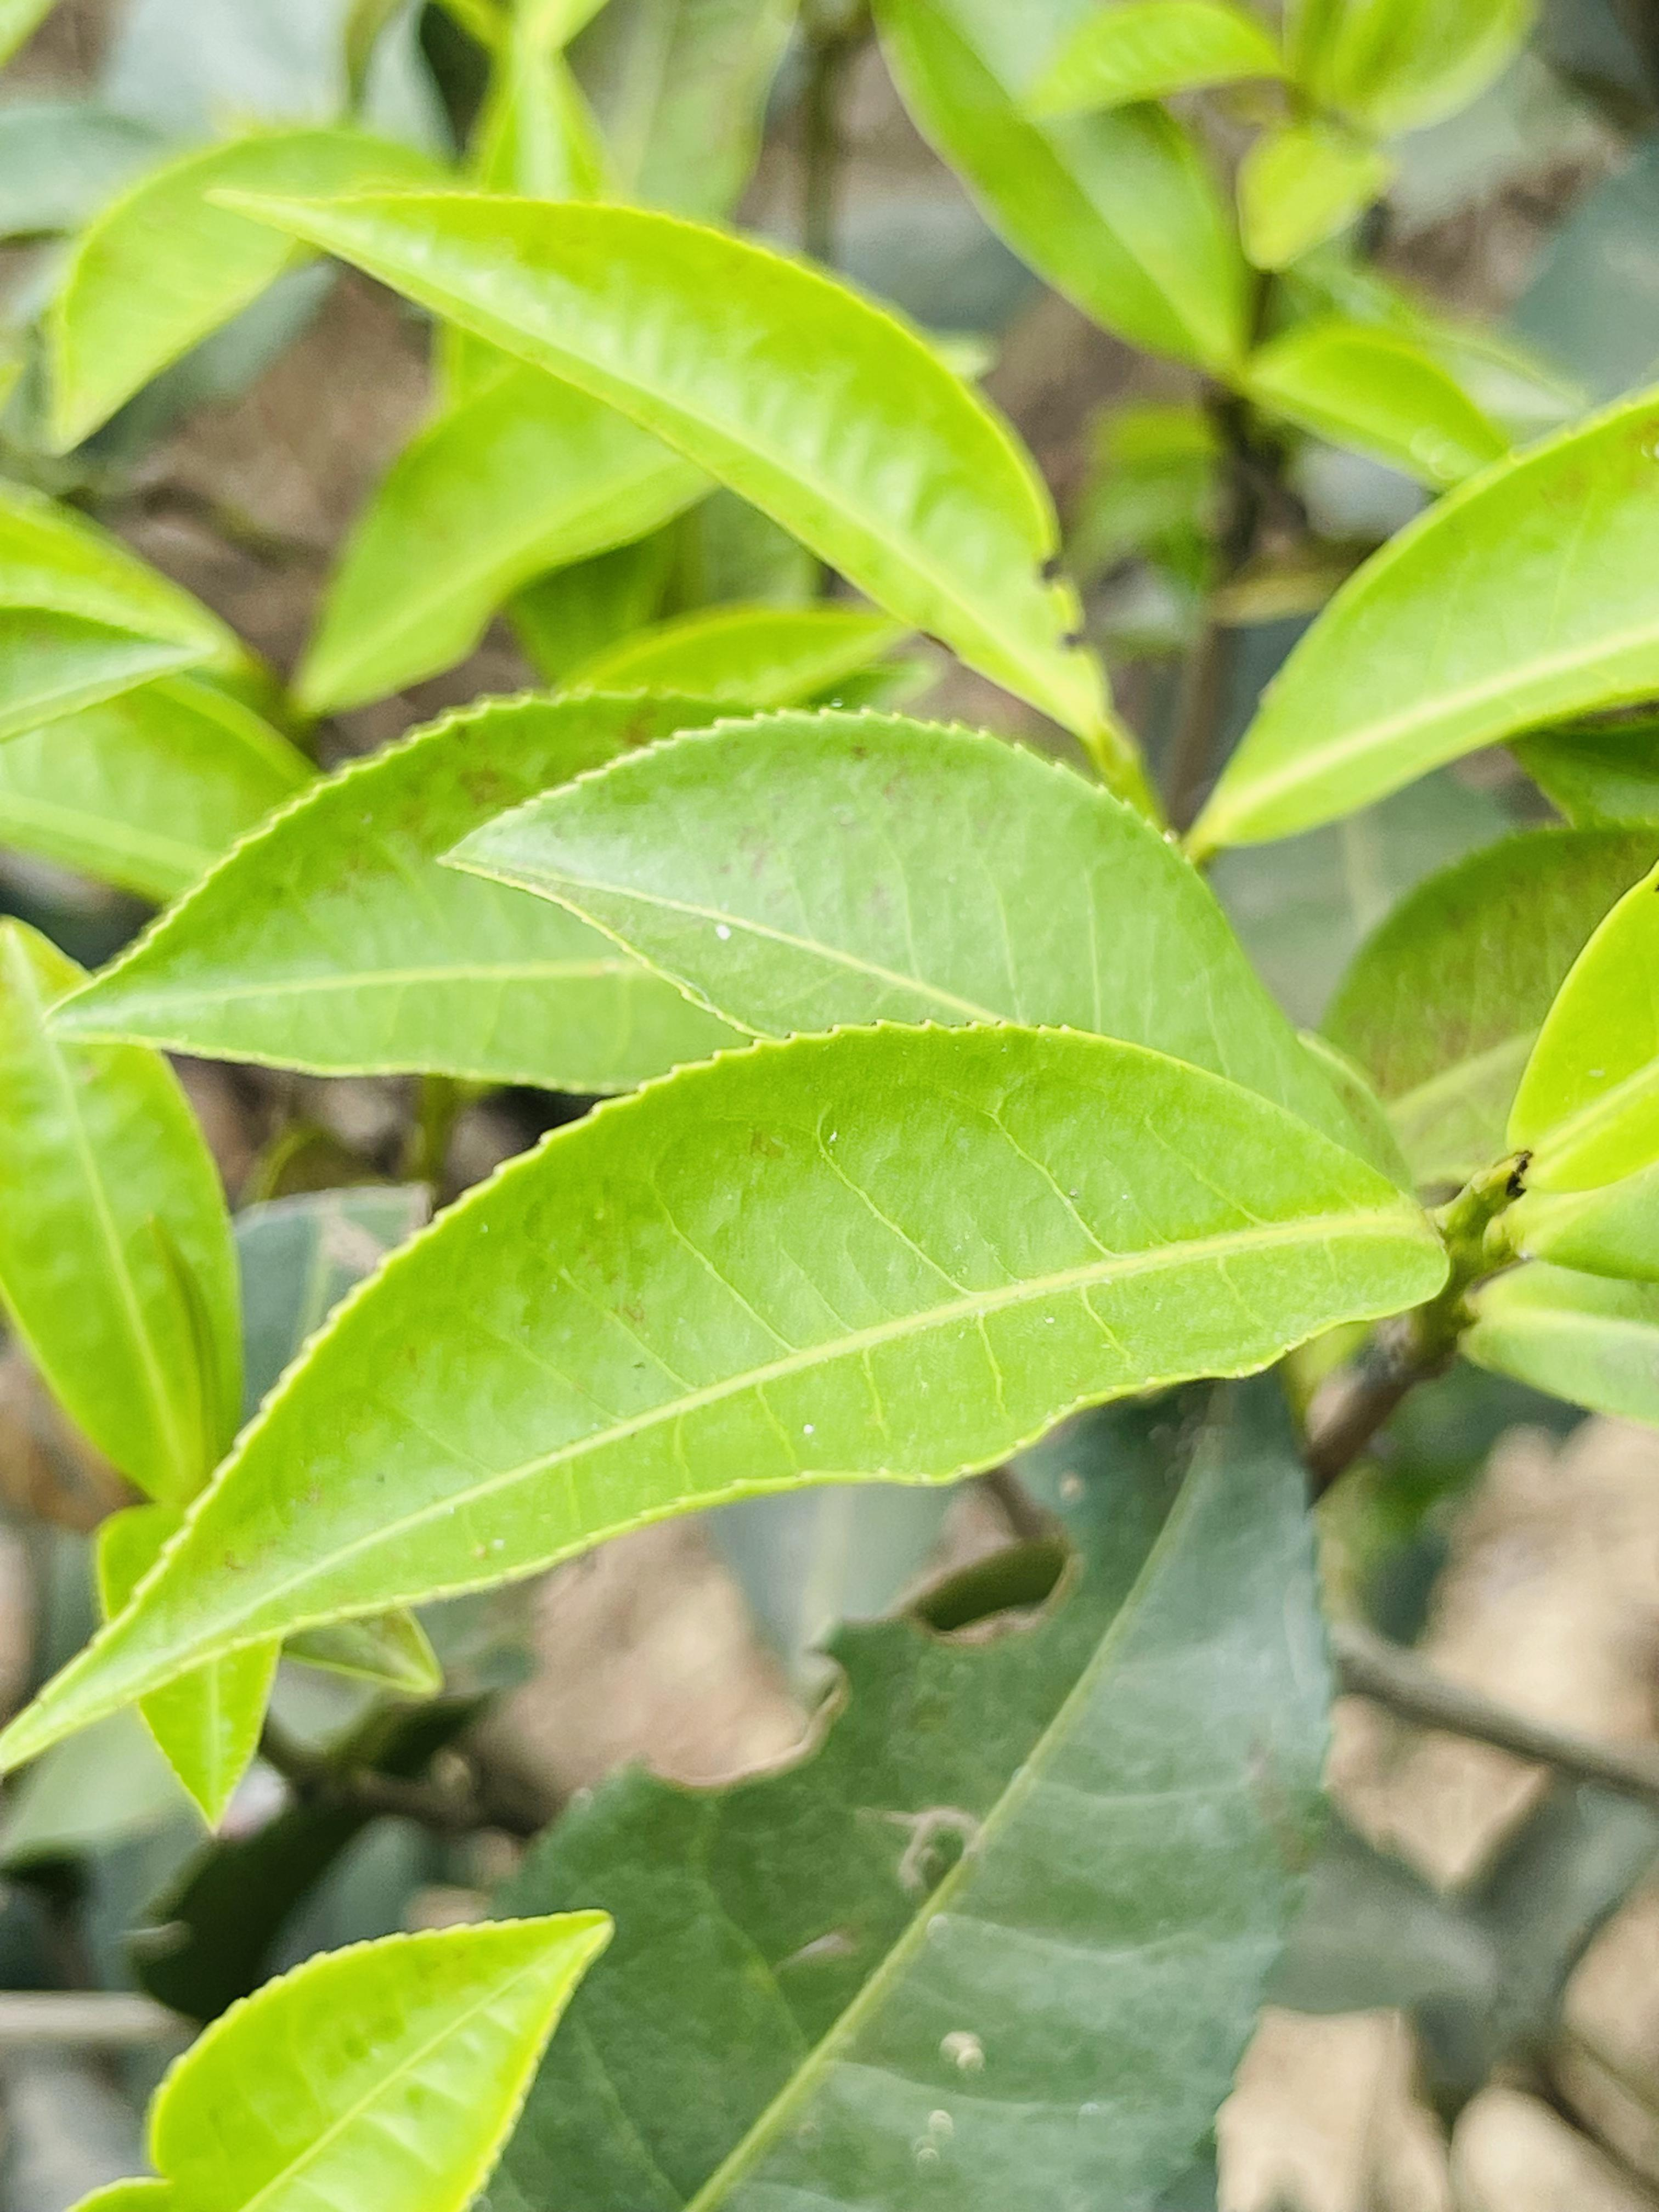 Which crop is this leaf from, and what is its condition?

tea, healthy leaf
